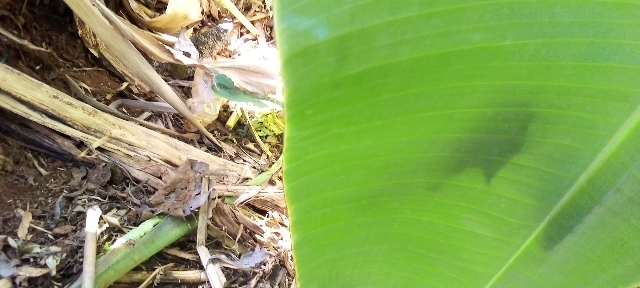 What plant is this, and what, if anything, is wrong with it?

banana, healthy
